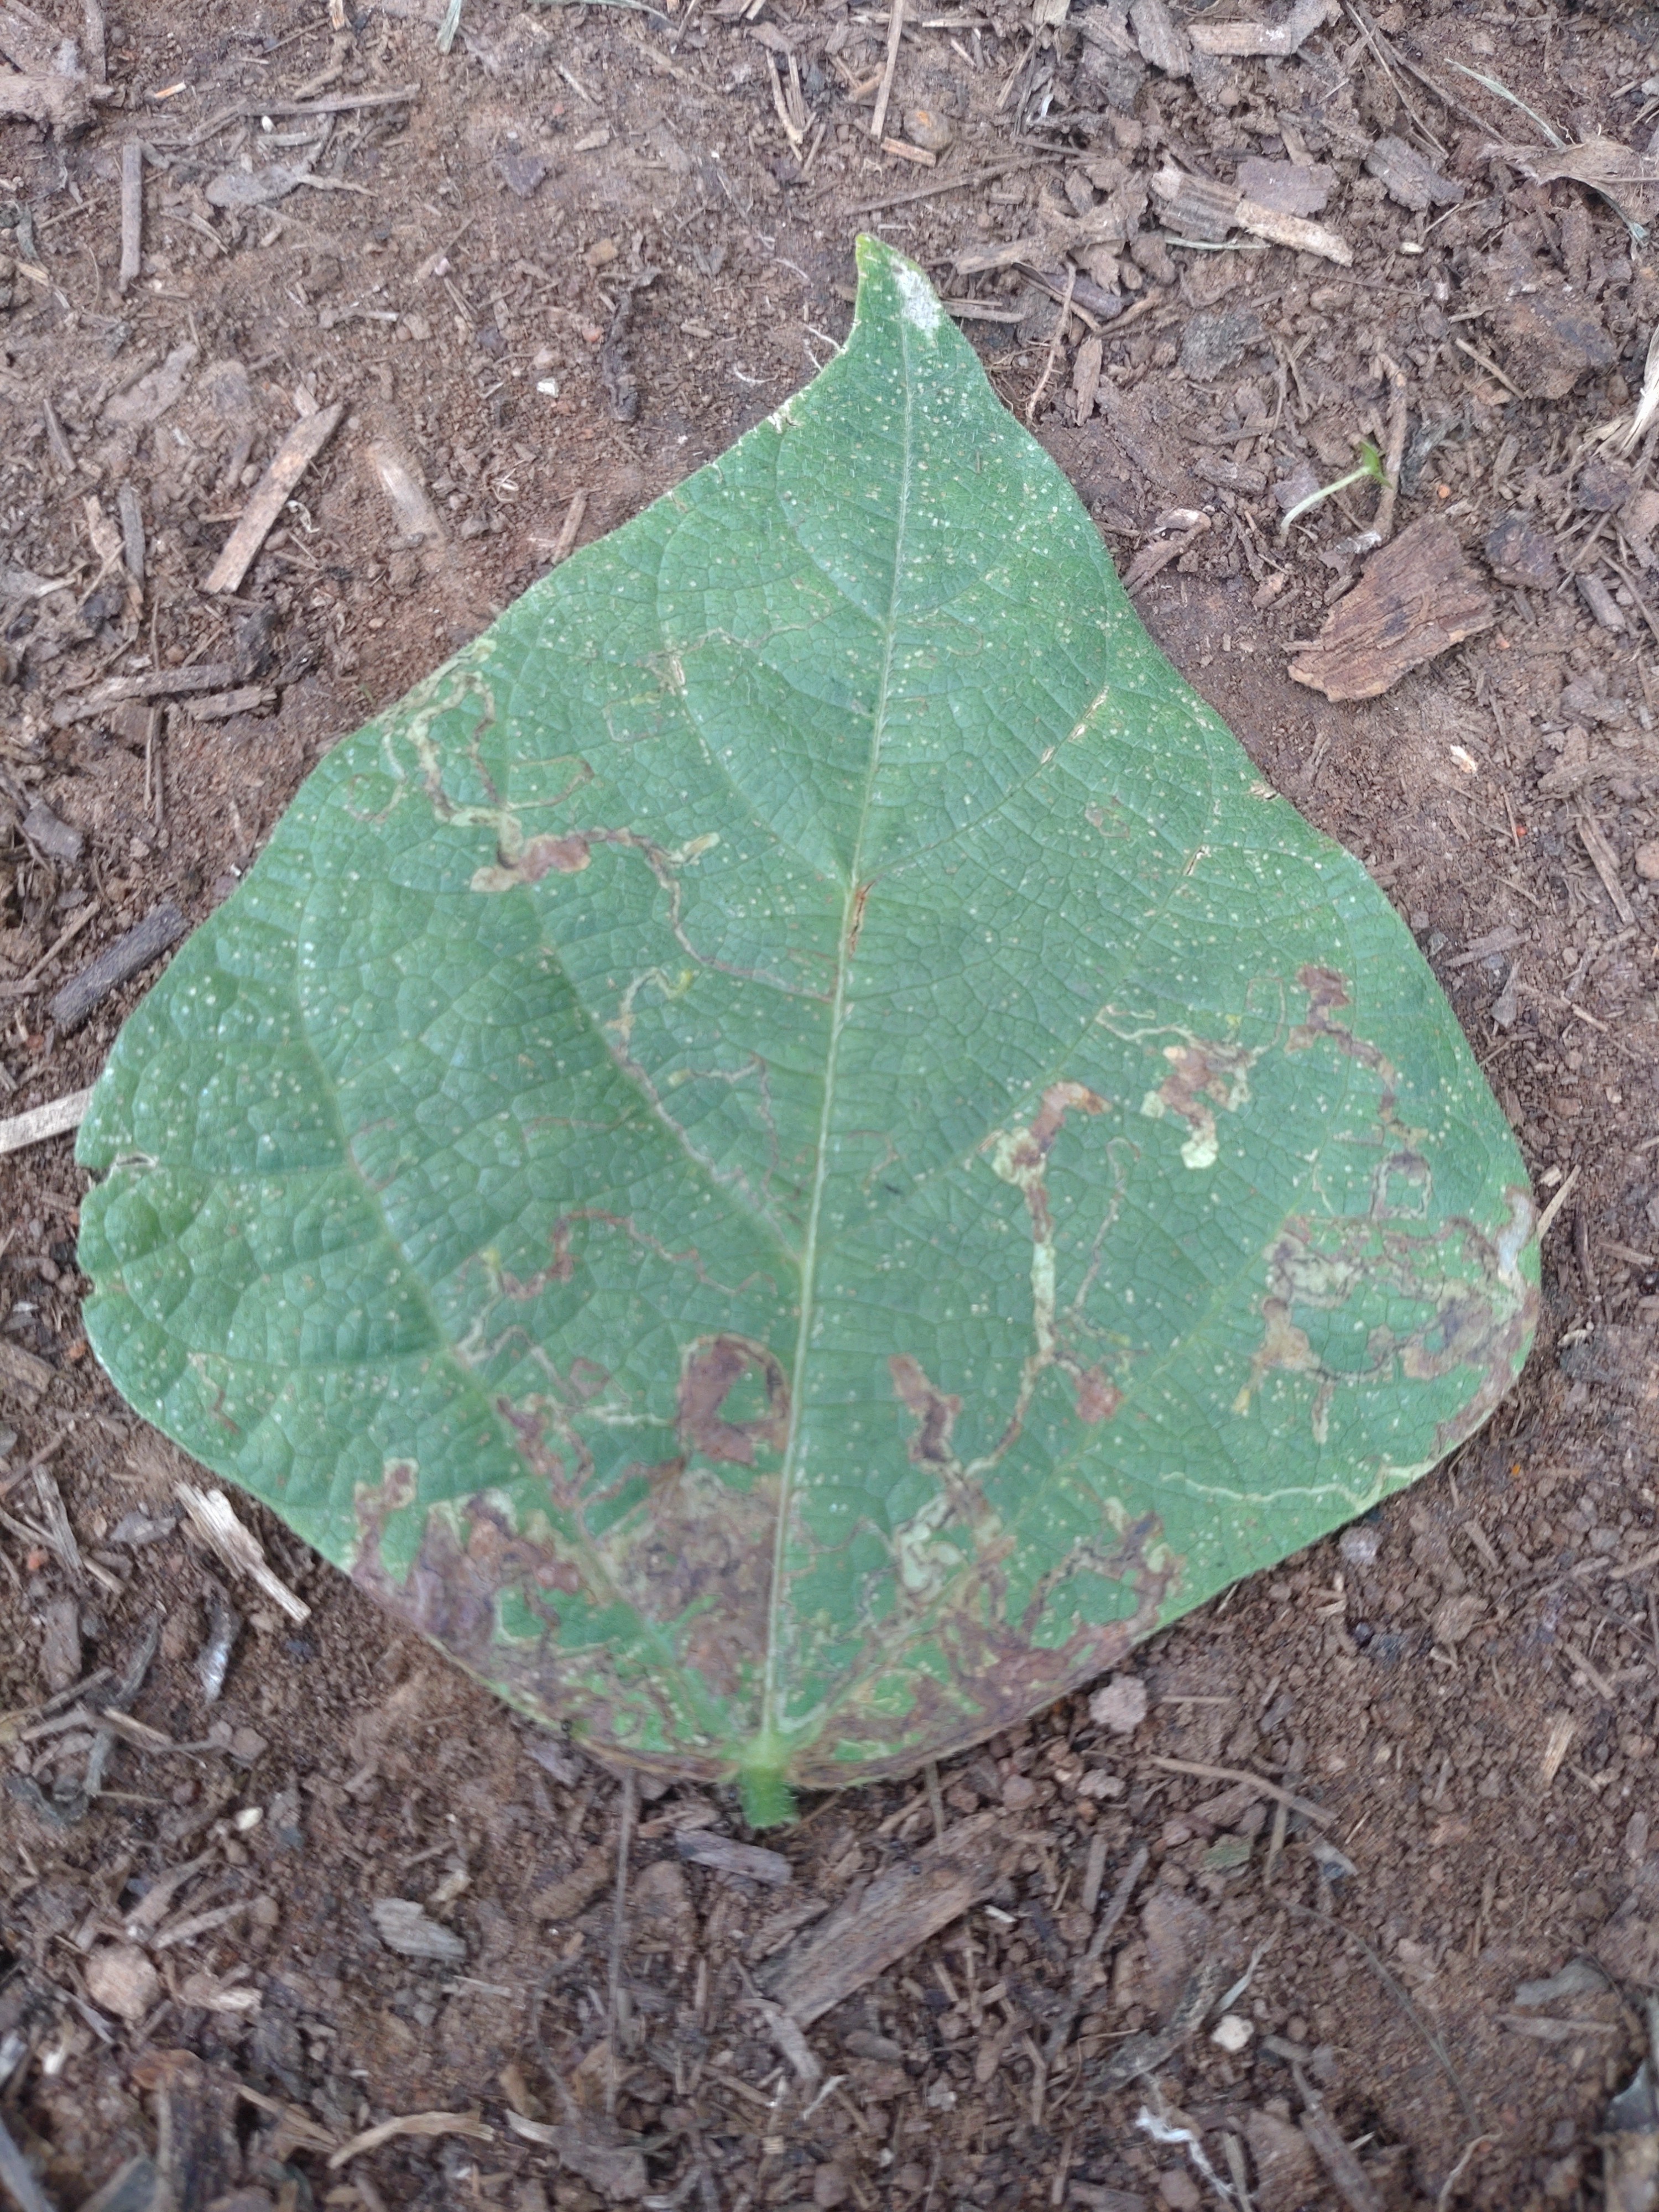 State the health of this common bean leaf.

anthracnose
